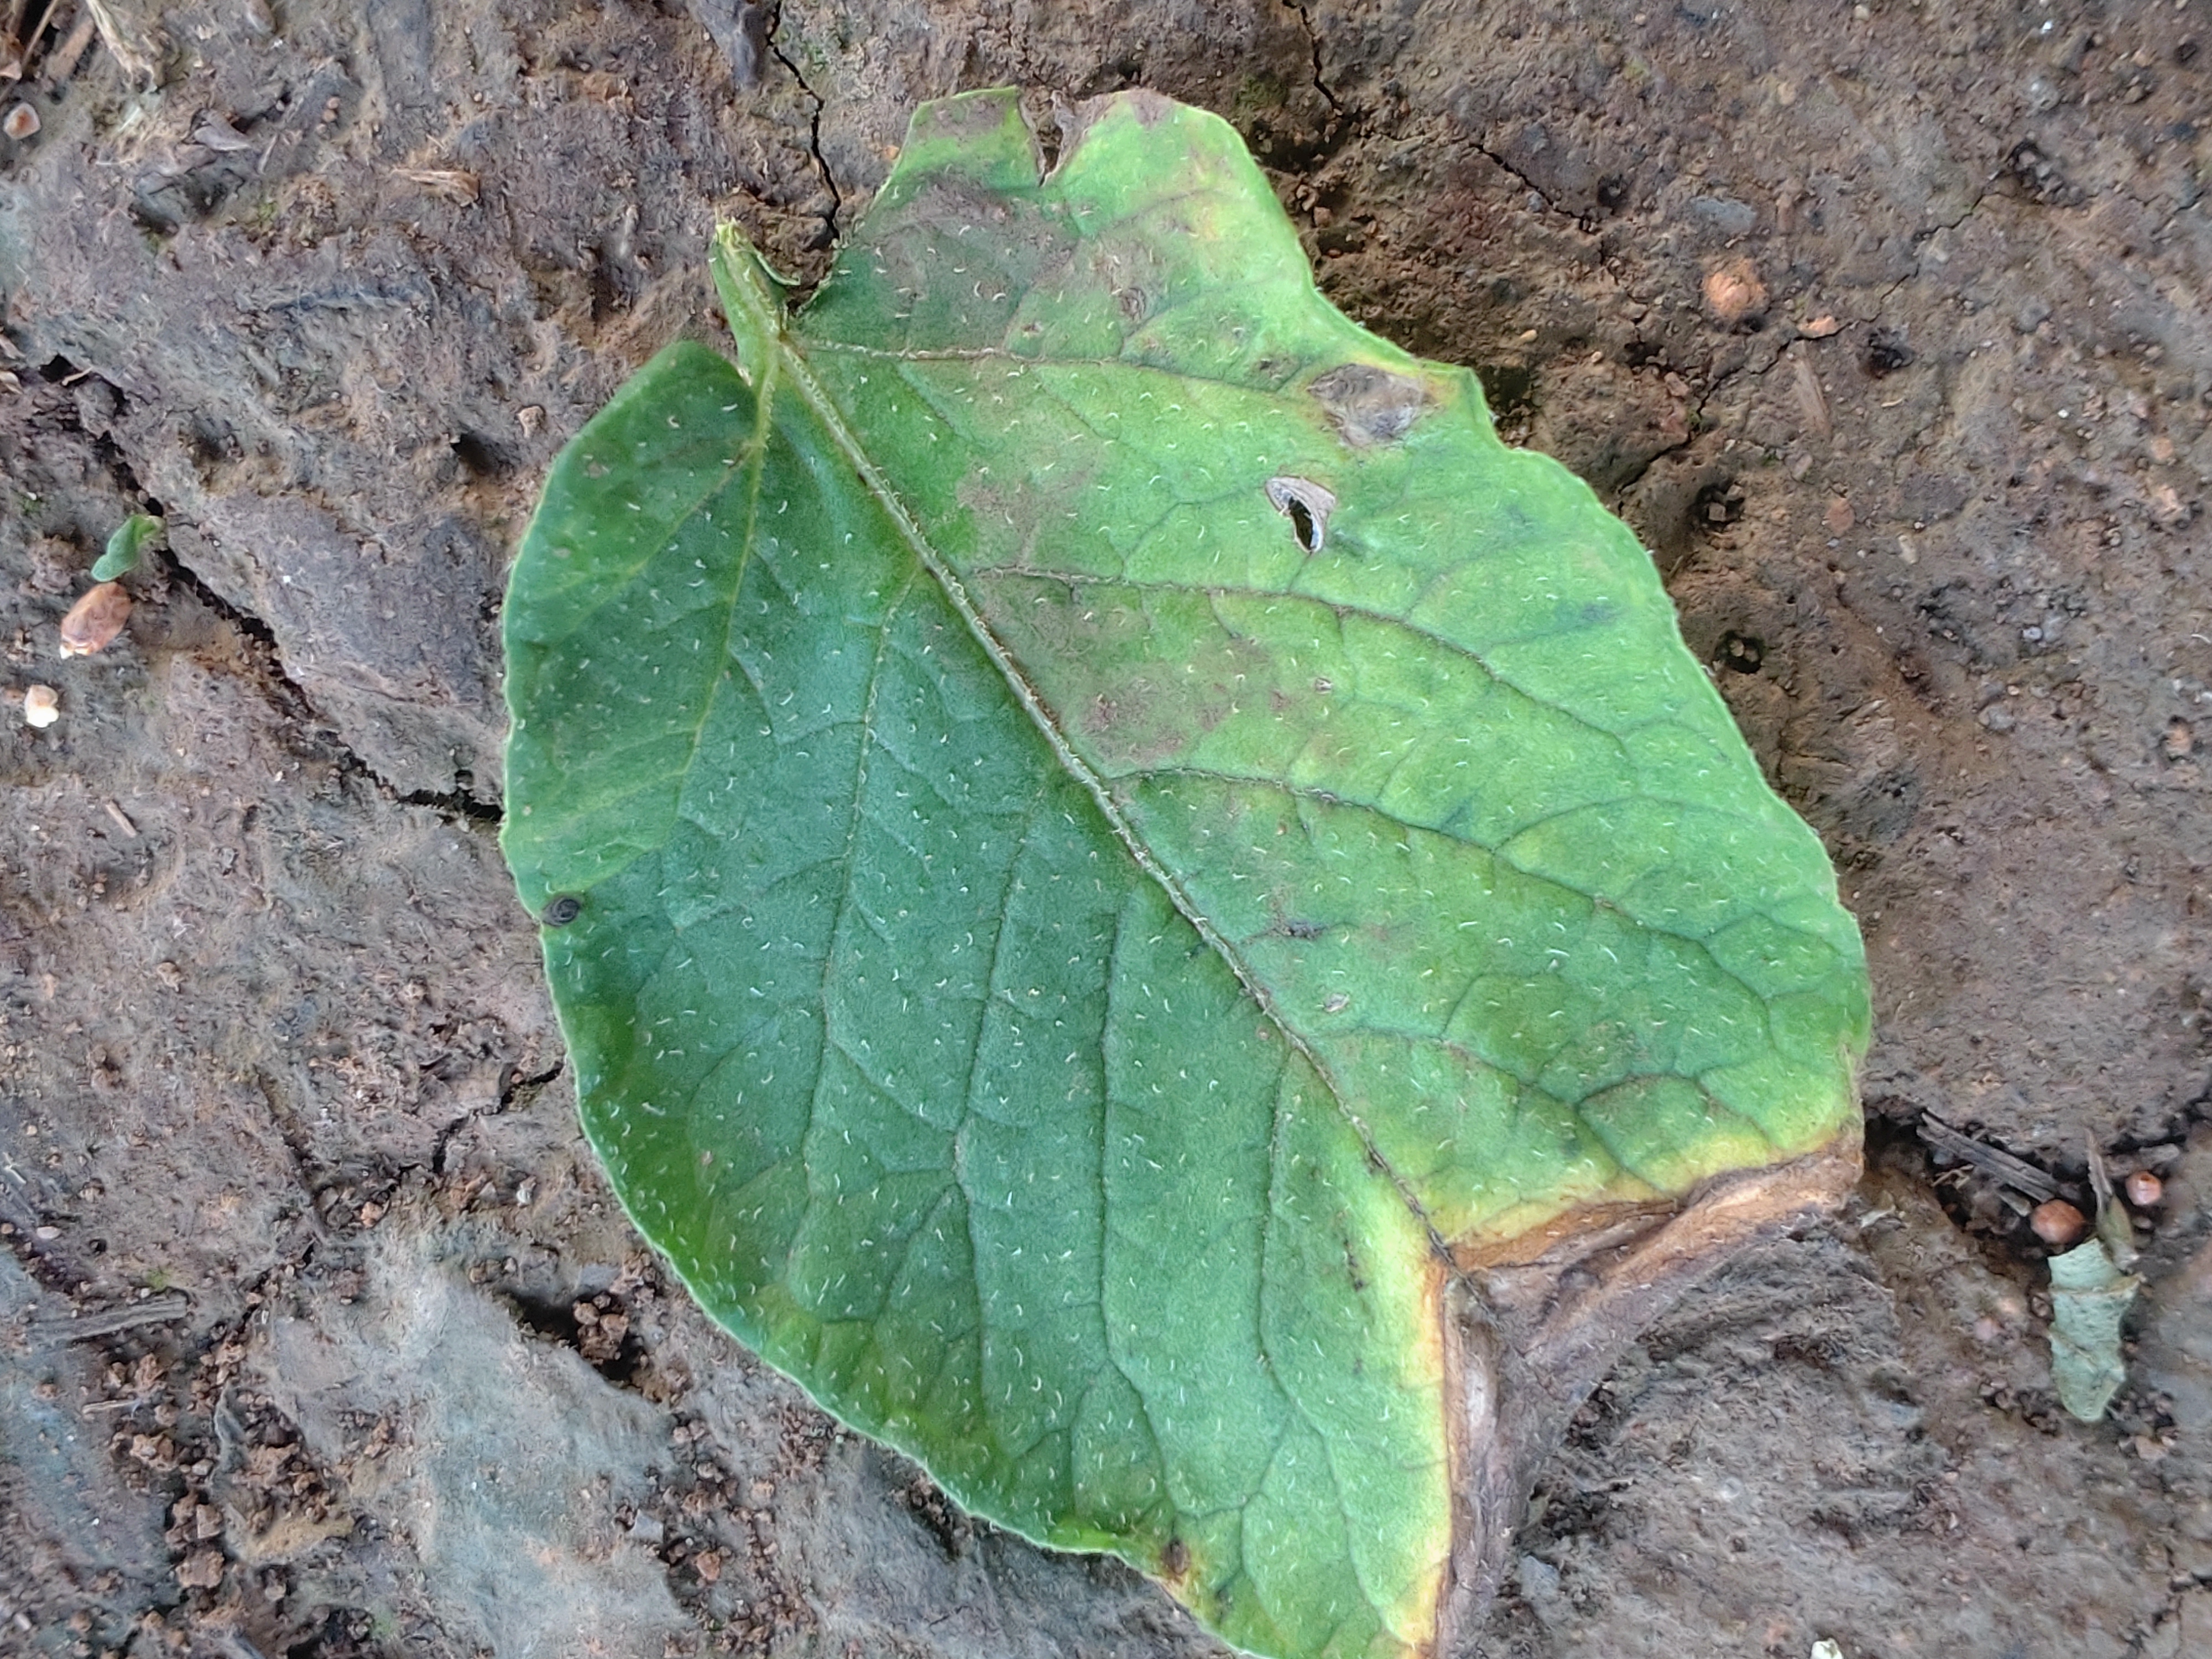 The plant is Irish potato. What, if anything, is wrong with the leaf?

early blight
